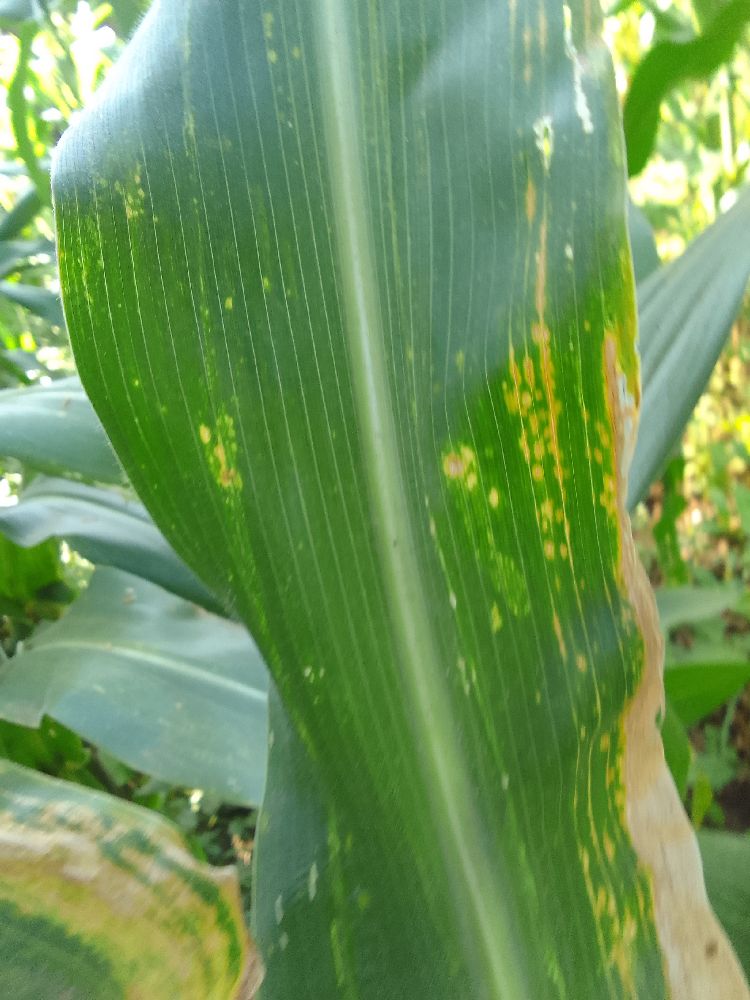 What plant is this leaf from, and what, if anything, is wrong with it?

maize, maize lethal necrosis
